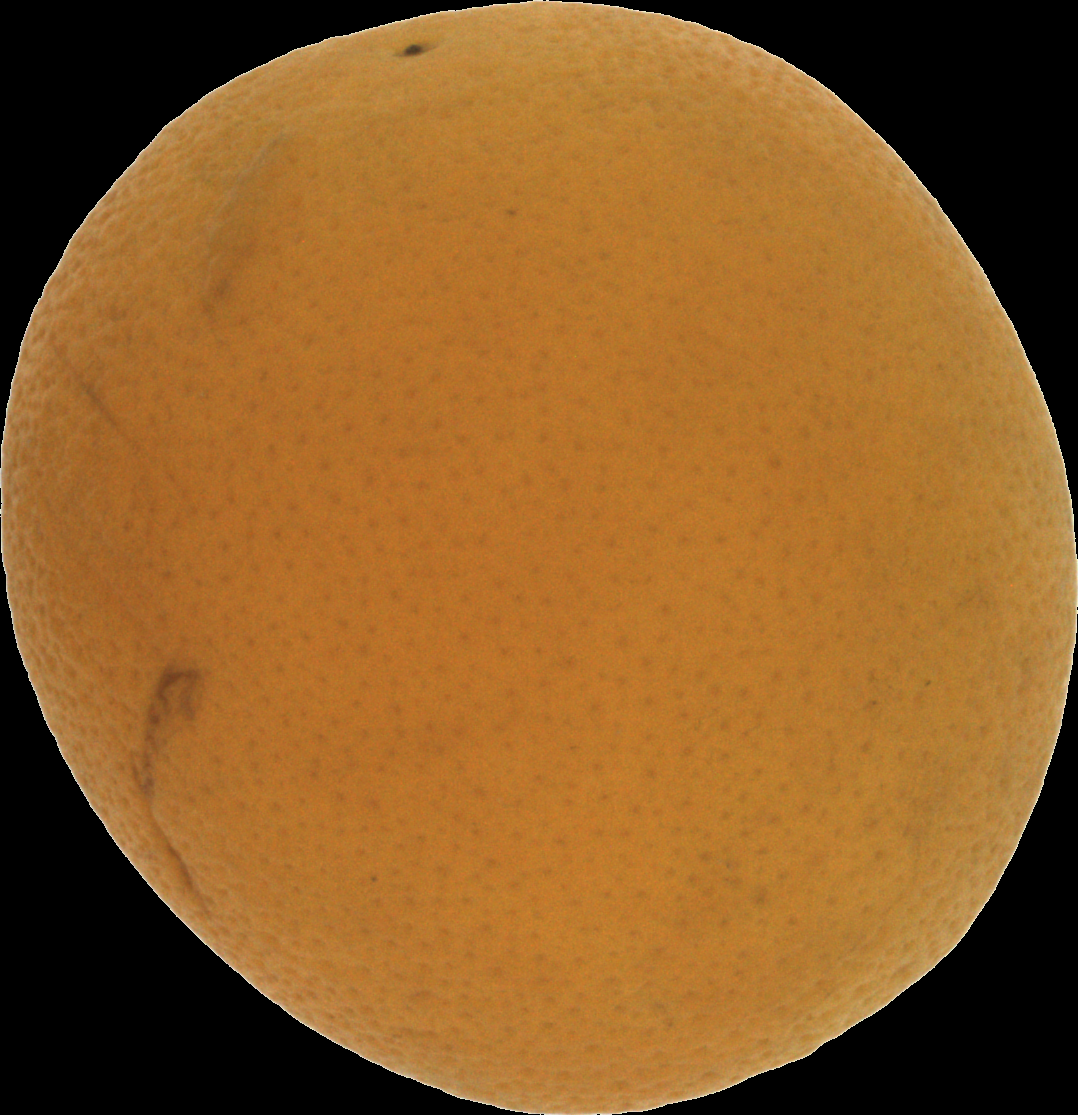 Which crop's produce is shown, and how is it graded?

orange, bad
